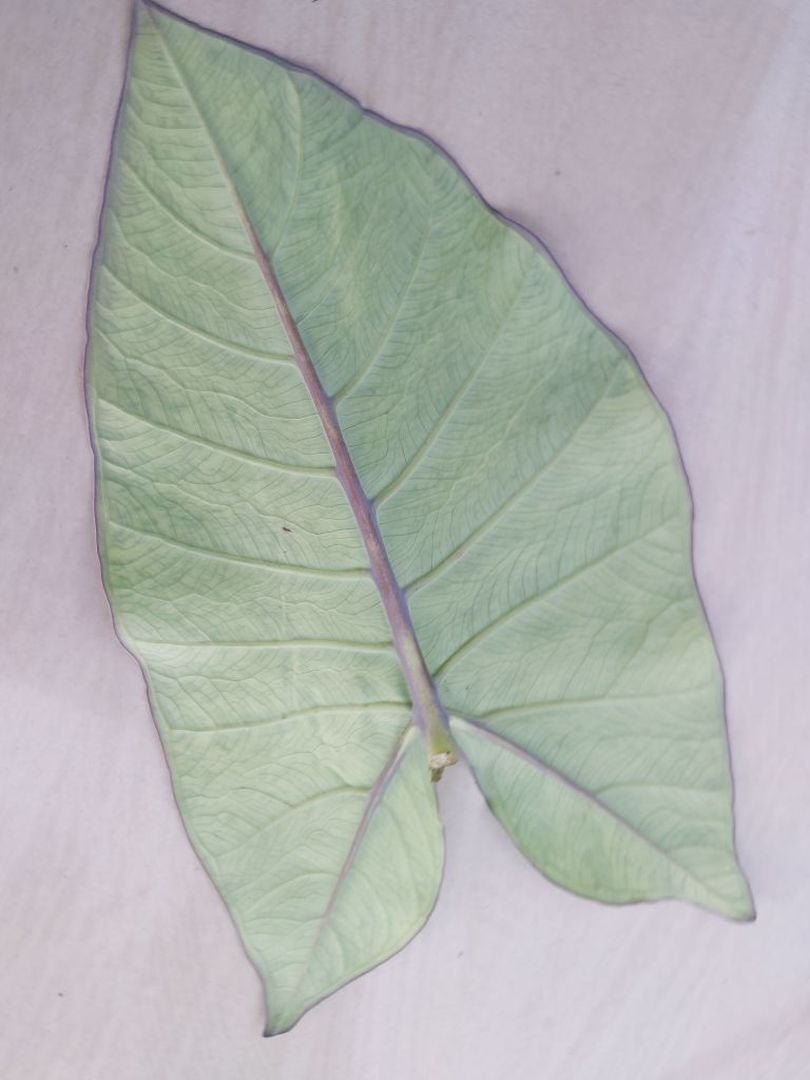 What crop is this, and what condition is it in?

taro, mosaic
